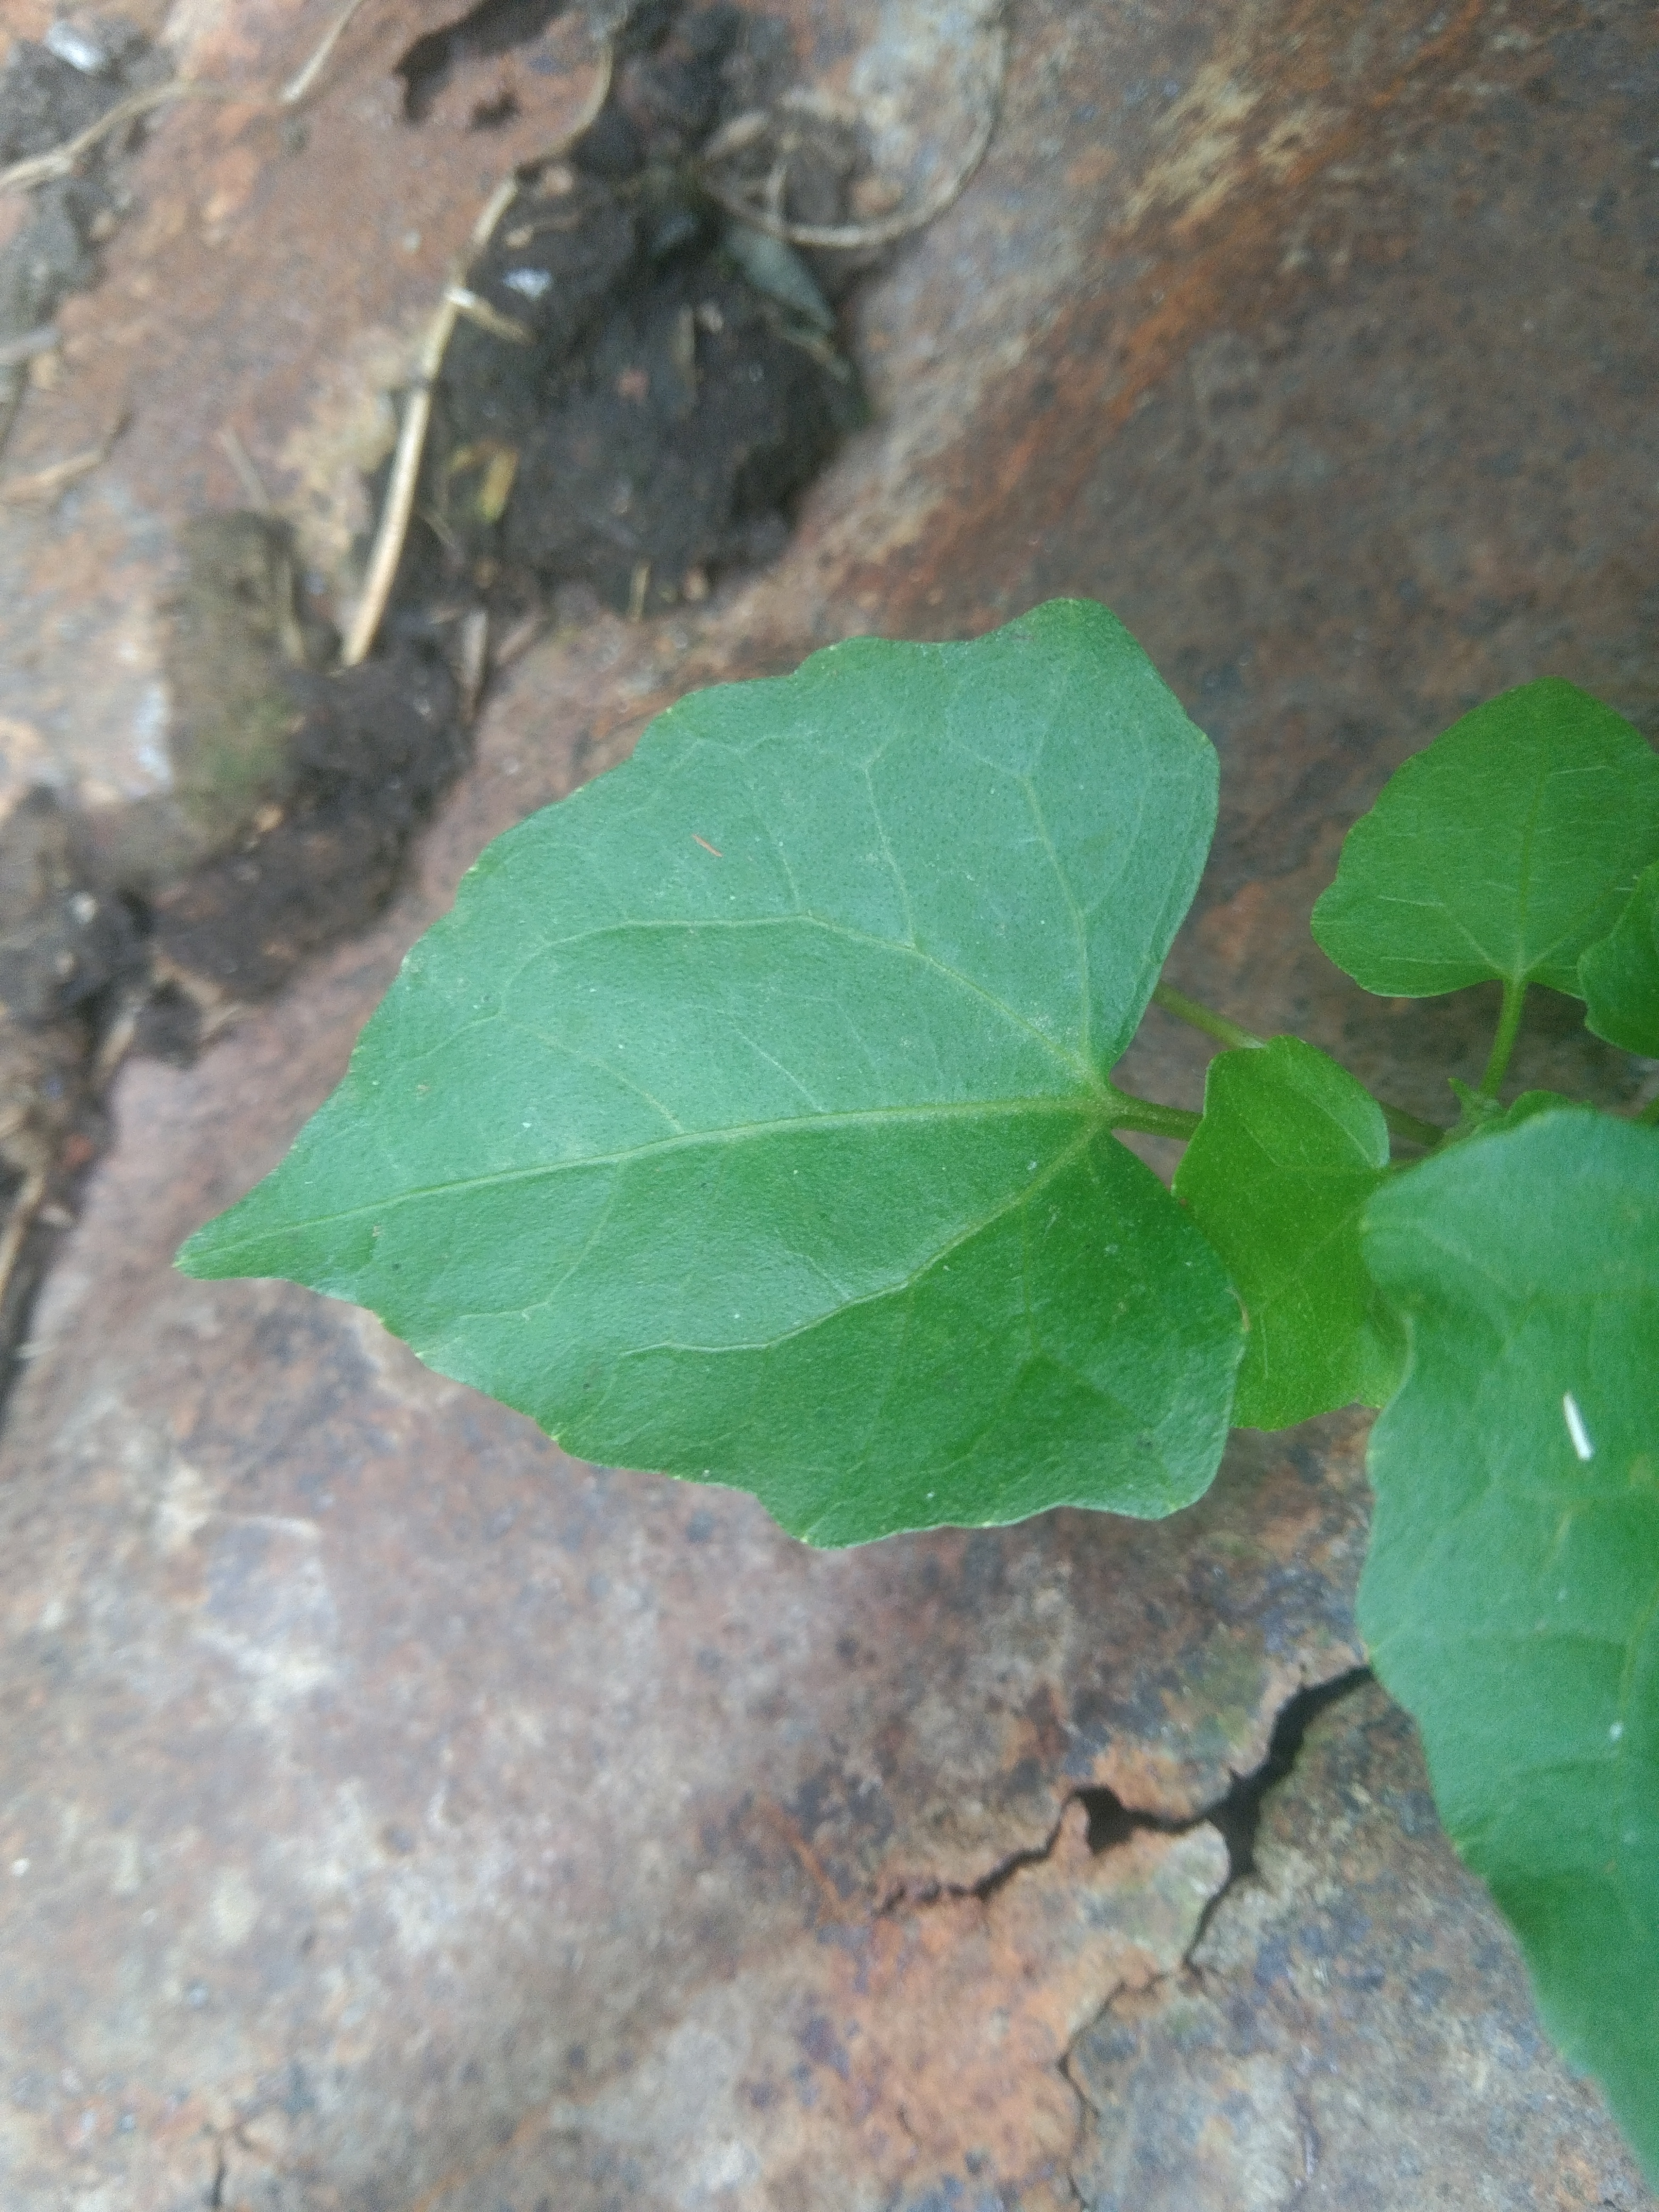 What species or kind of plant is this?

bitter vine
